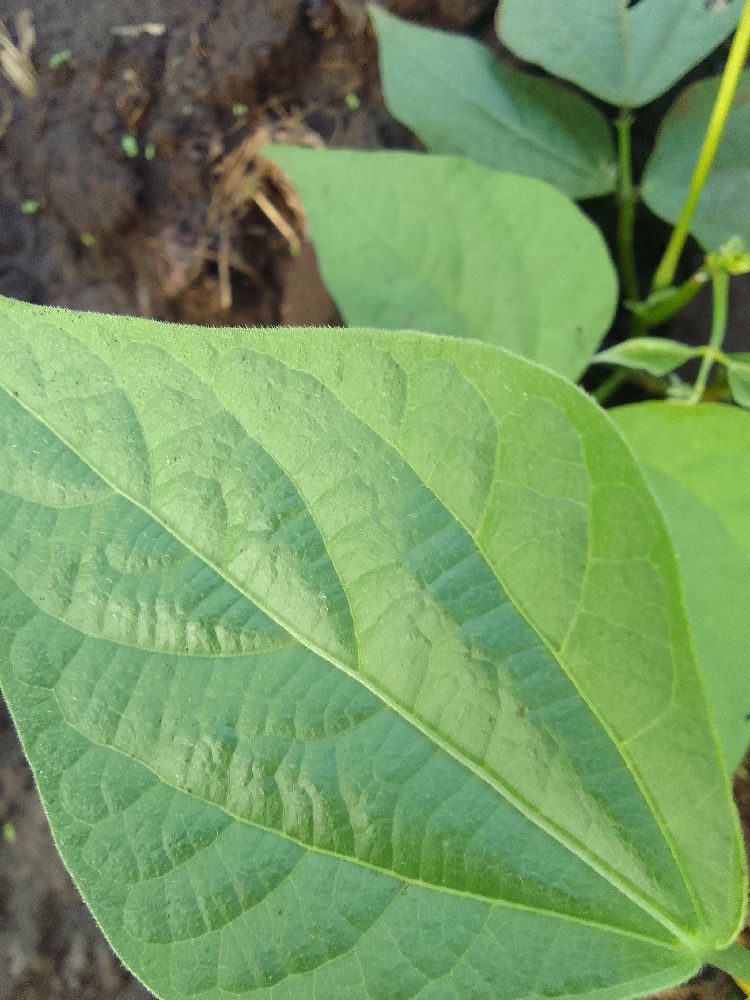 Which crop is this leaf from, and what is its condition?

common bean, healthy
